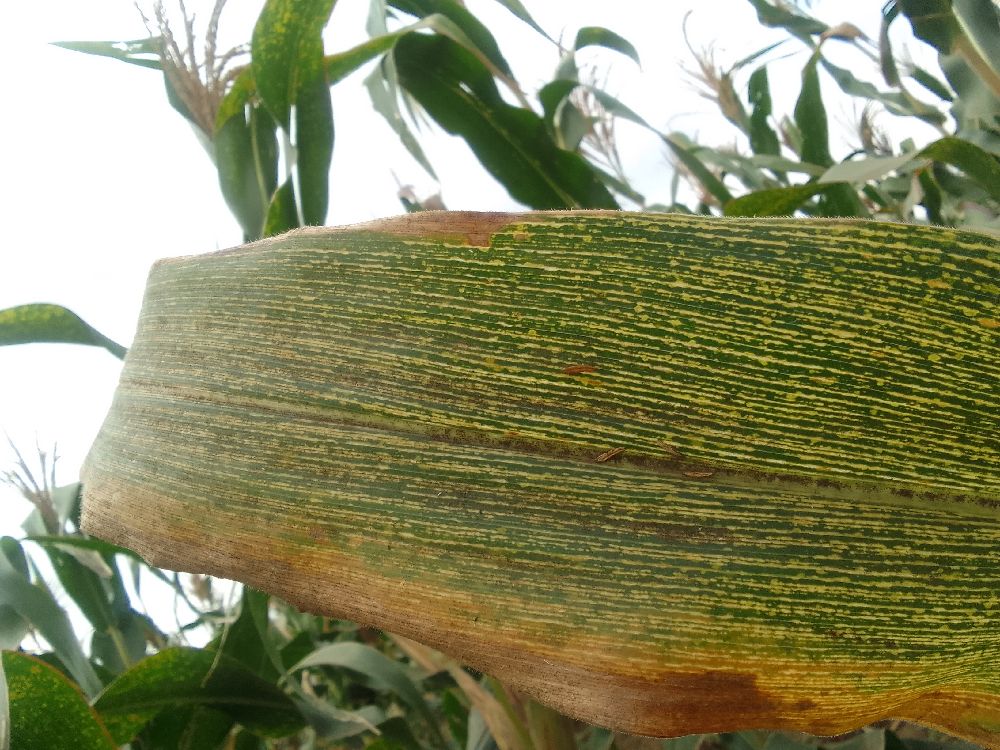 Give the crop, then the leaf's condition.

maize, maize streak virus
